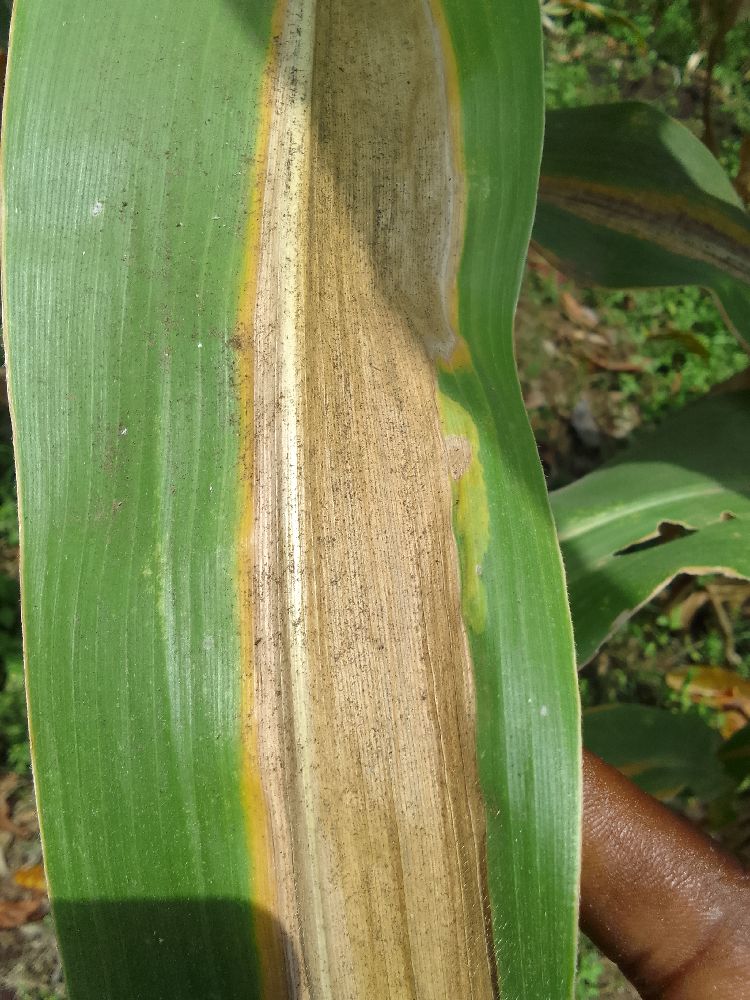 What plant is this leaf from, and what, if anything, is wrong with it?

maize, maize lethal necrosis
